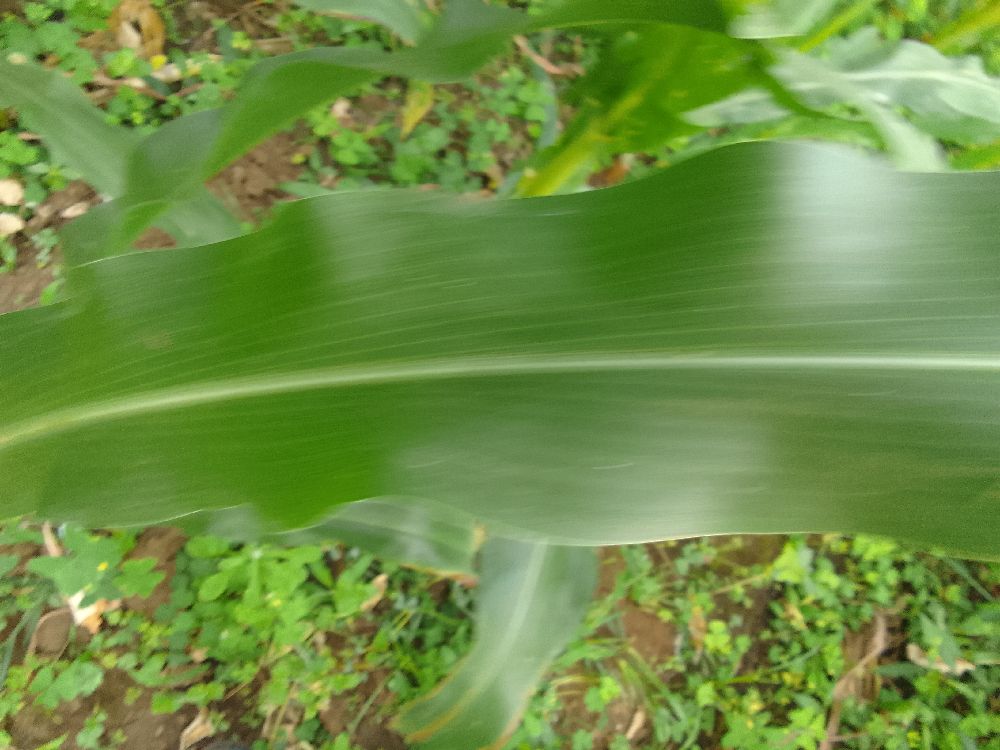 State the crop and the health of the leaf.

maize, healthy
